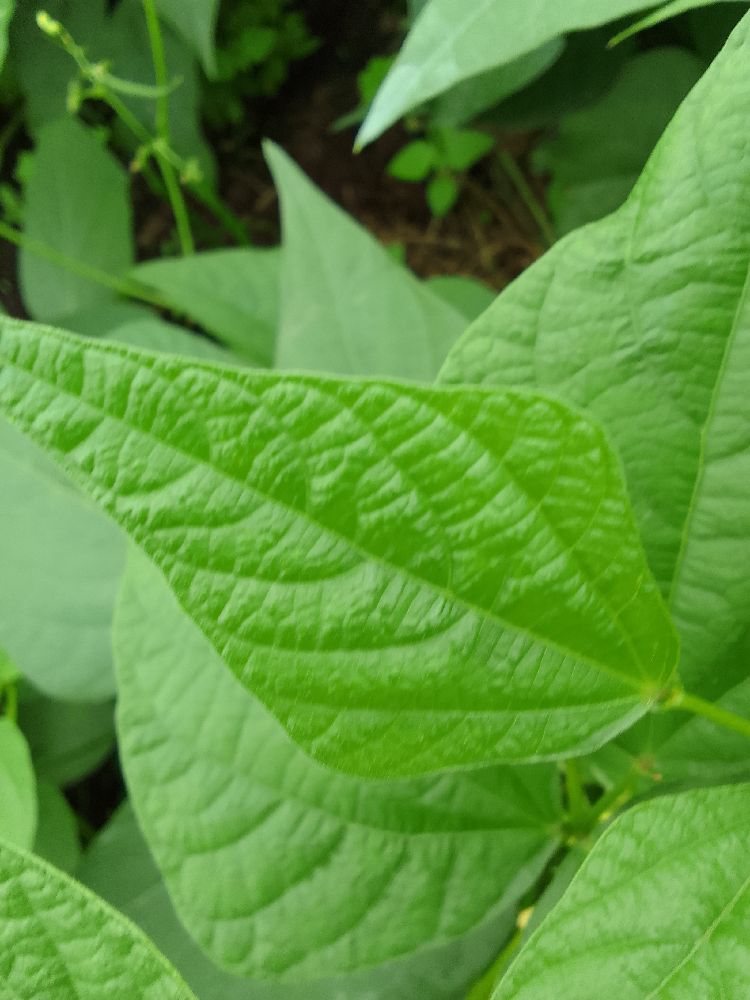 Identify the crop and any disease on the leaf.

common bean, healthy
